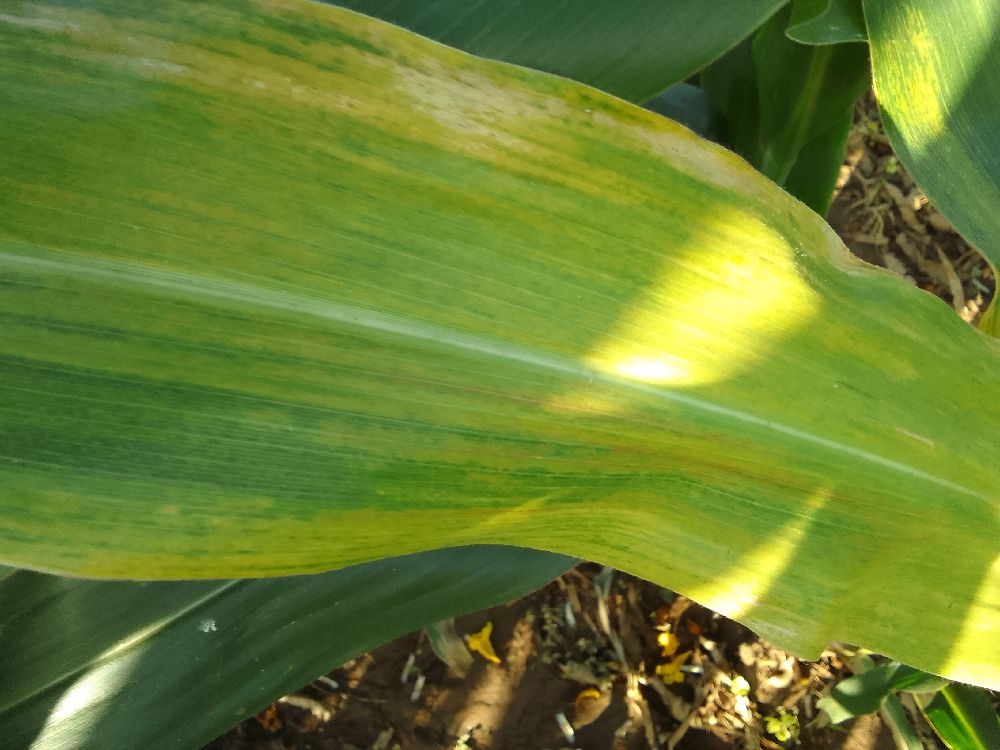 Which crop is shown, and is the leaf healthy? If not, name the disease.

maize, maize lethal necrosis
